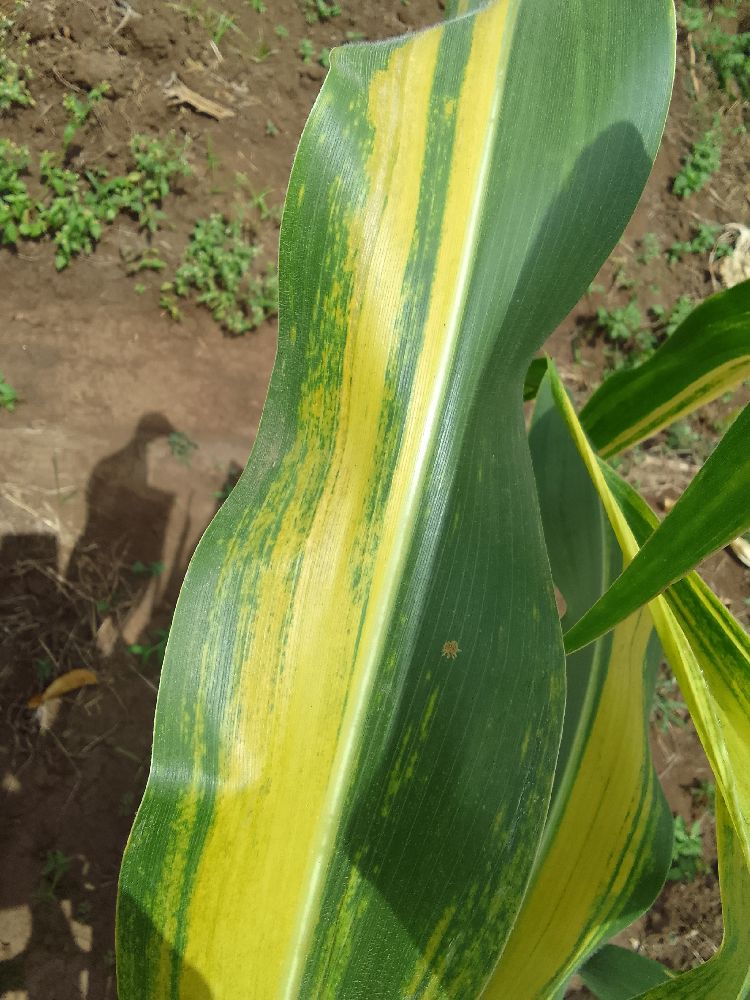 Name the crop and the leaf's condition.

maize, maize lethal necrosis
